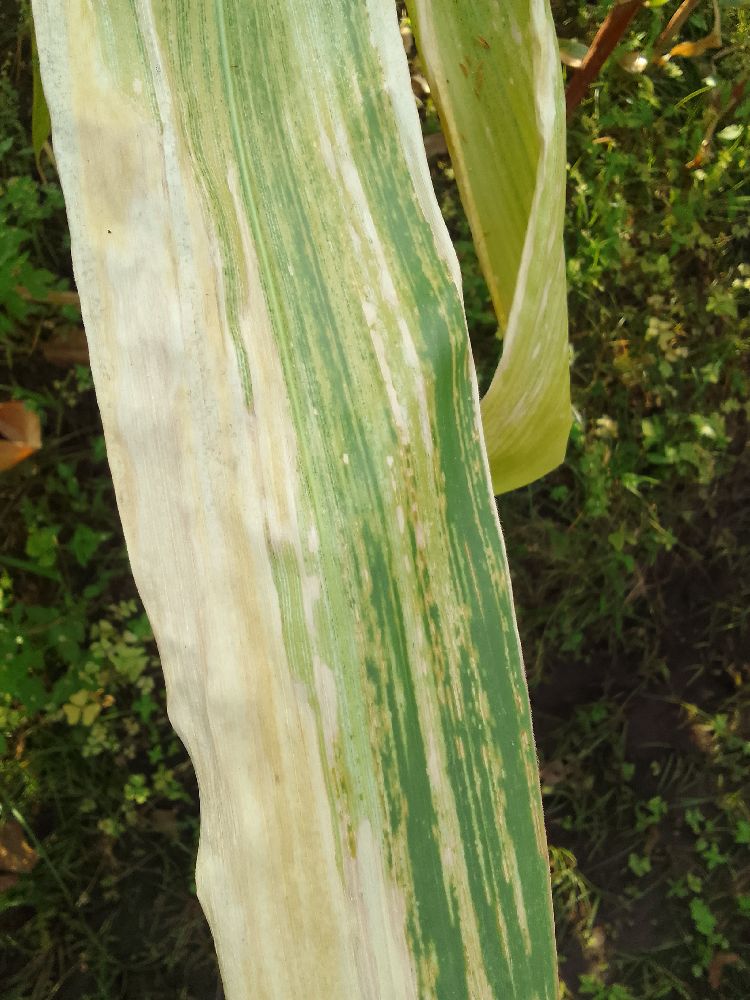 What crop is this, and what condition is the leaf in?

maize, maize lethal necrosis
